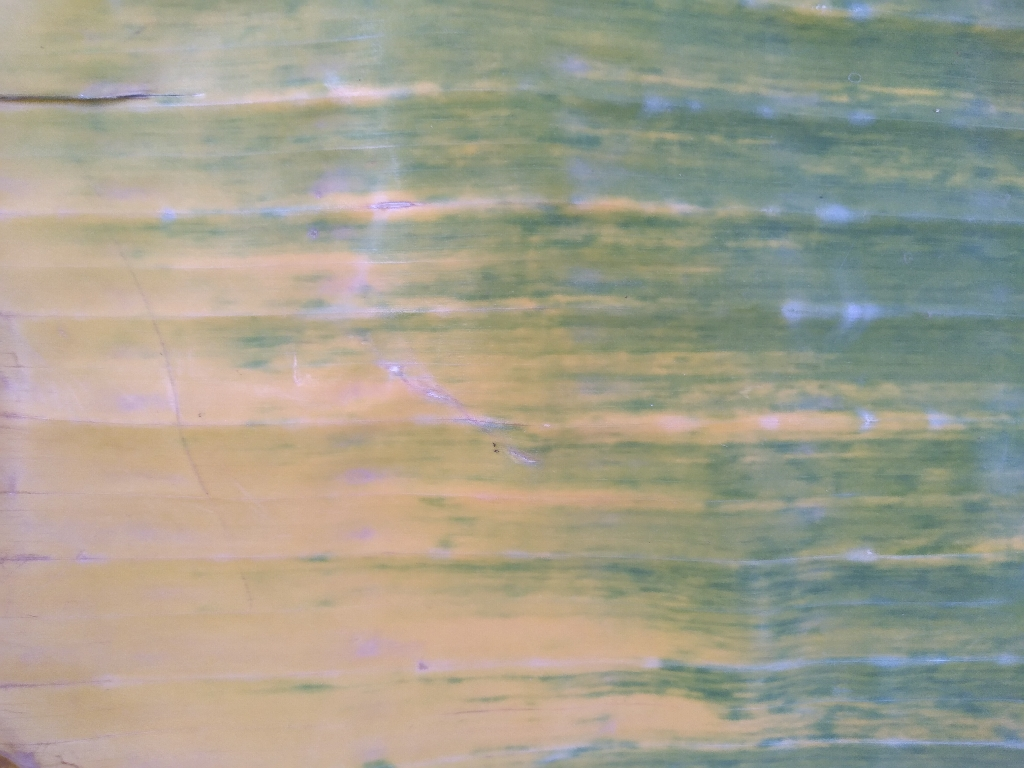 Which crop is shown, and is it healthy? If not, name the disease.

banana, fusarium wilt race 1
